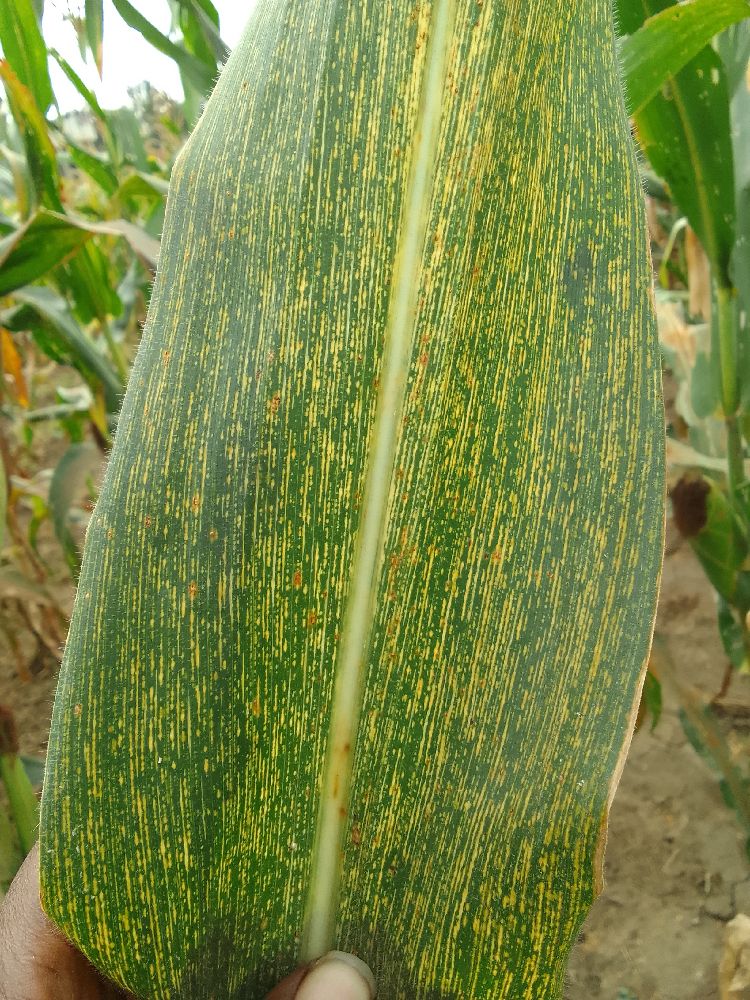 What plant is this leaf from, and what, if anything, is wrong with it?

maize, maize streak virus
